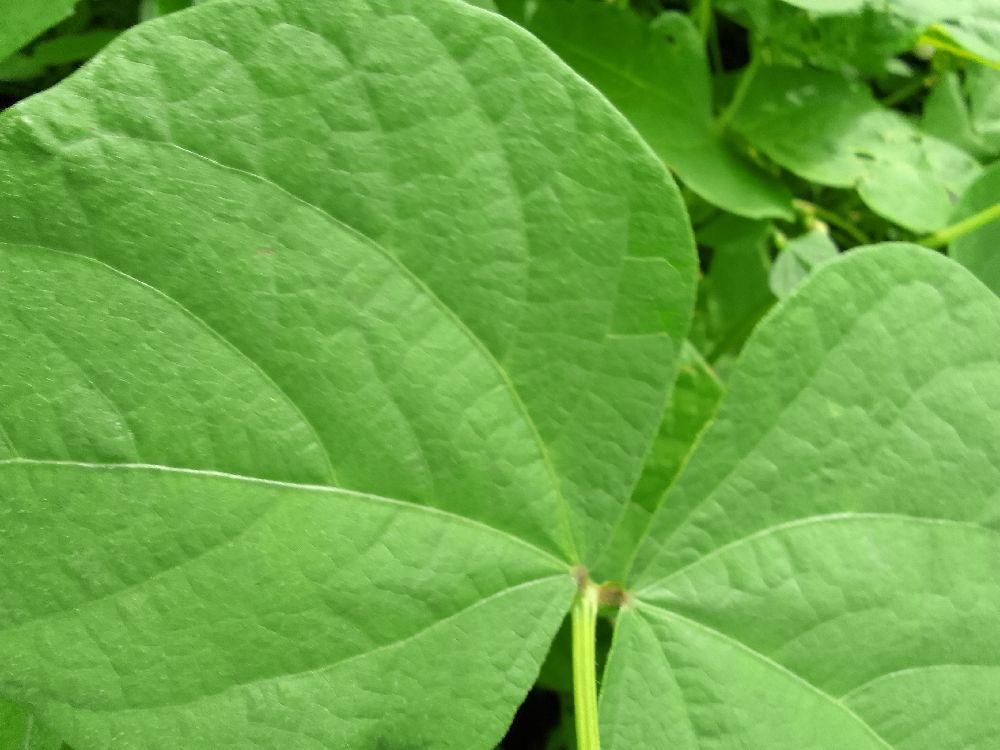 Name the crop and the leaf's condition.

common bean, healthy
